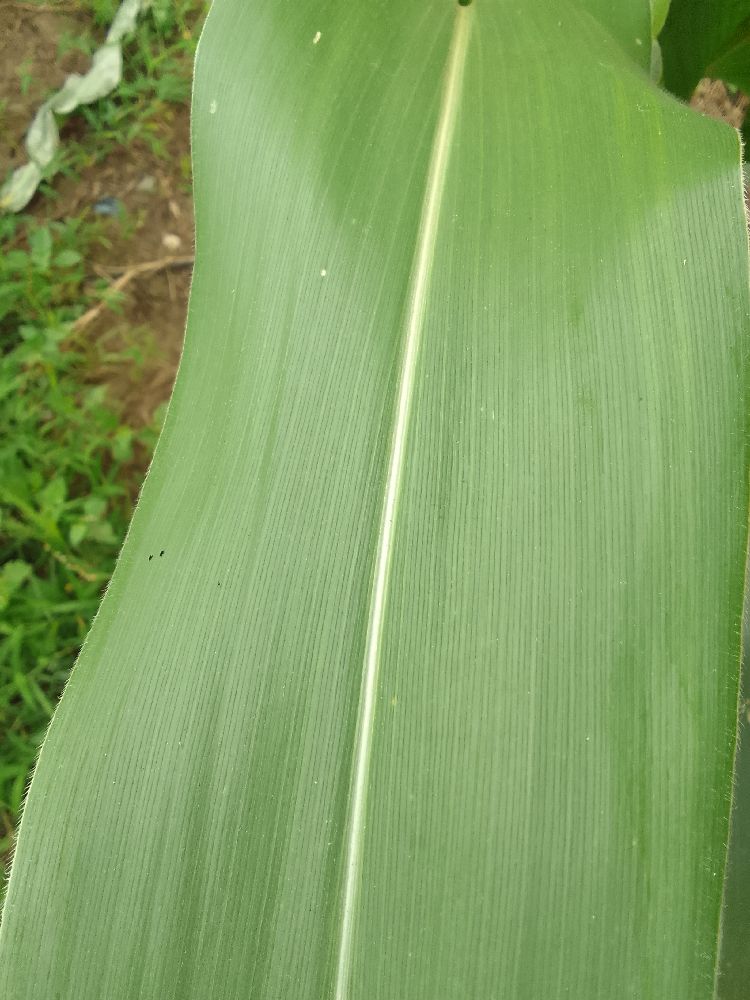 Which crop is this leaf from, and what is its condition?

maize, healthy
